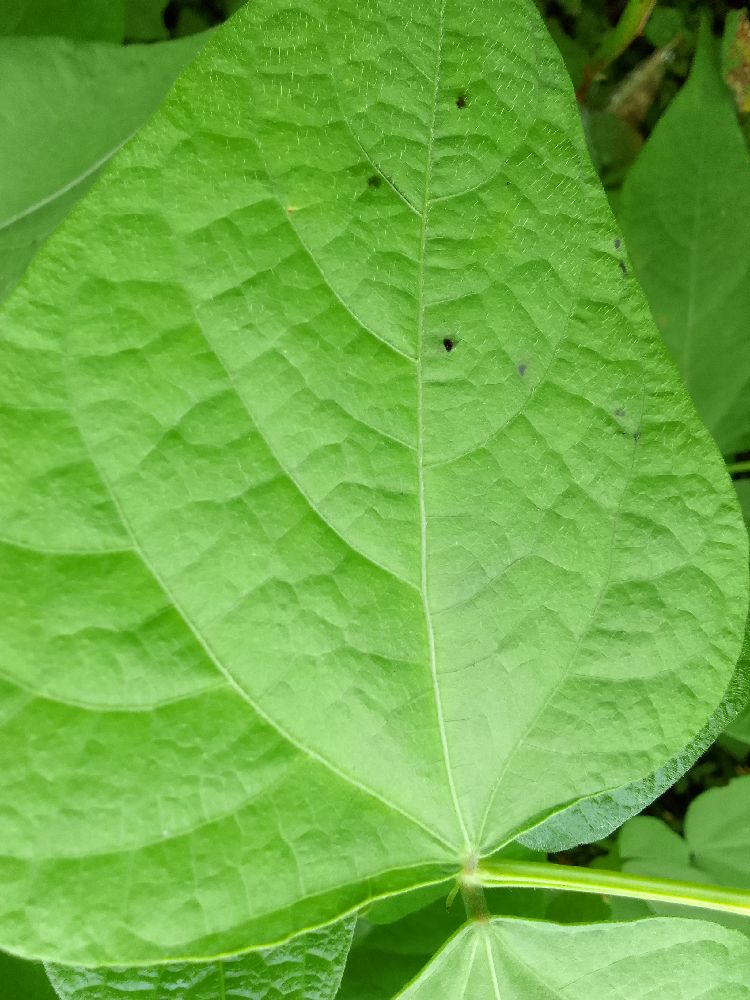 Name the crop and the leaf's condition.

common bean, healthy
